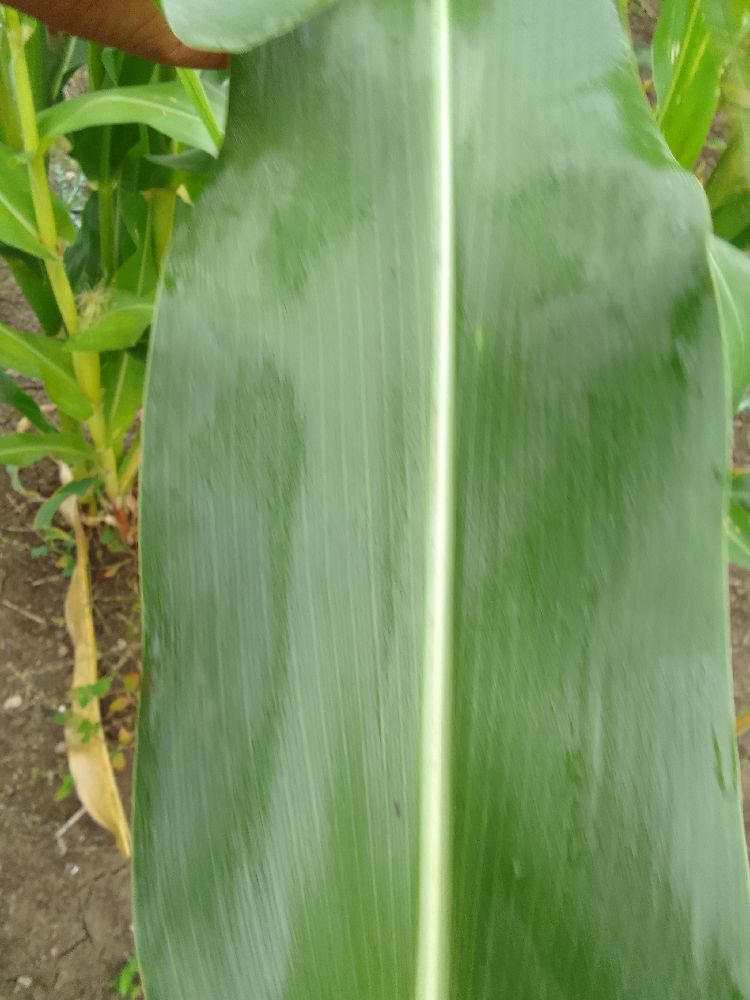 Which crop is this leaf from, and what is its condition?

maize, healthy
